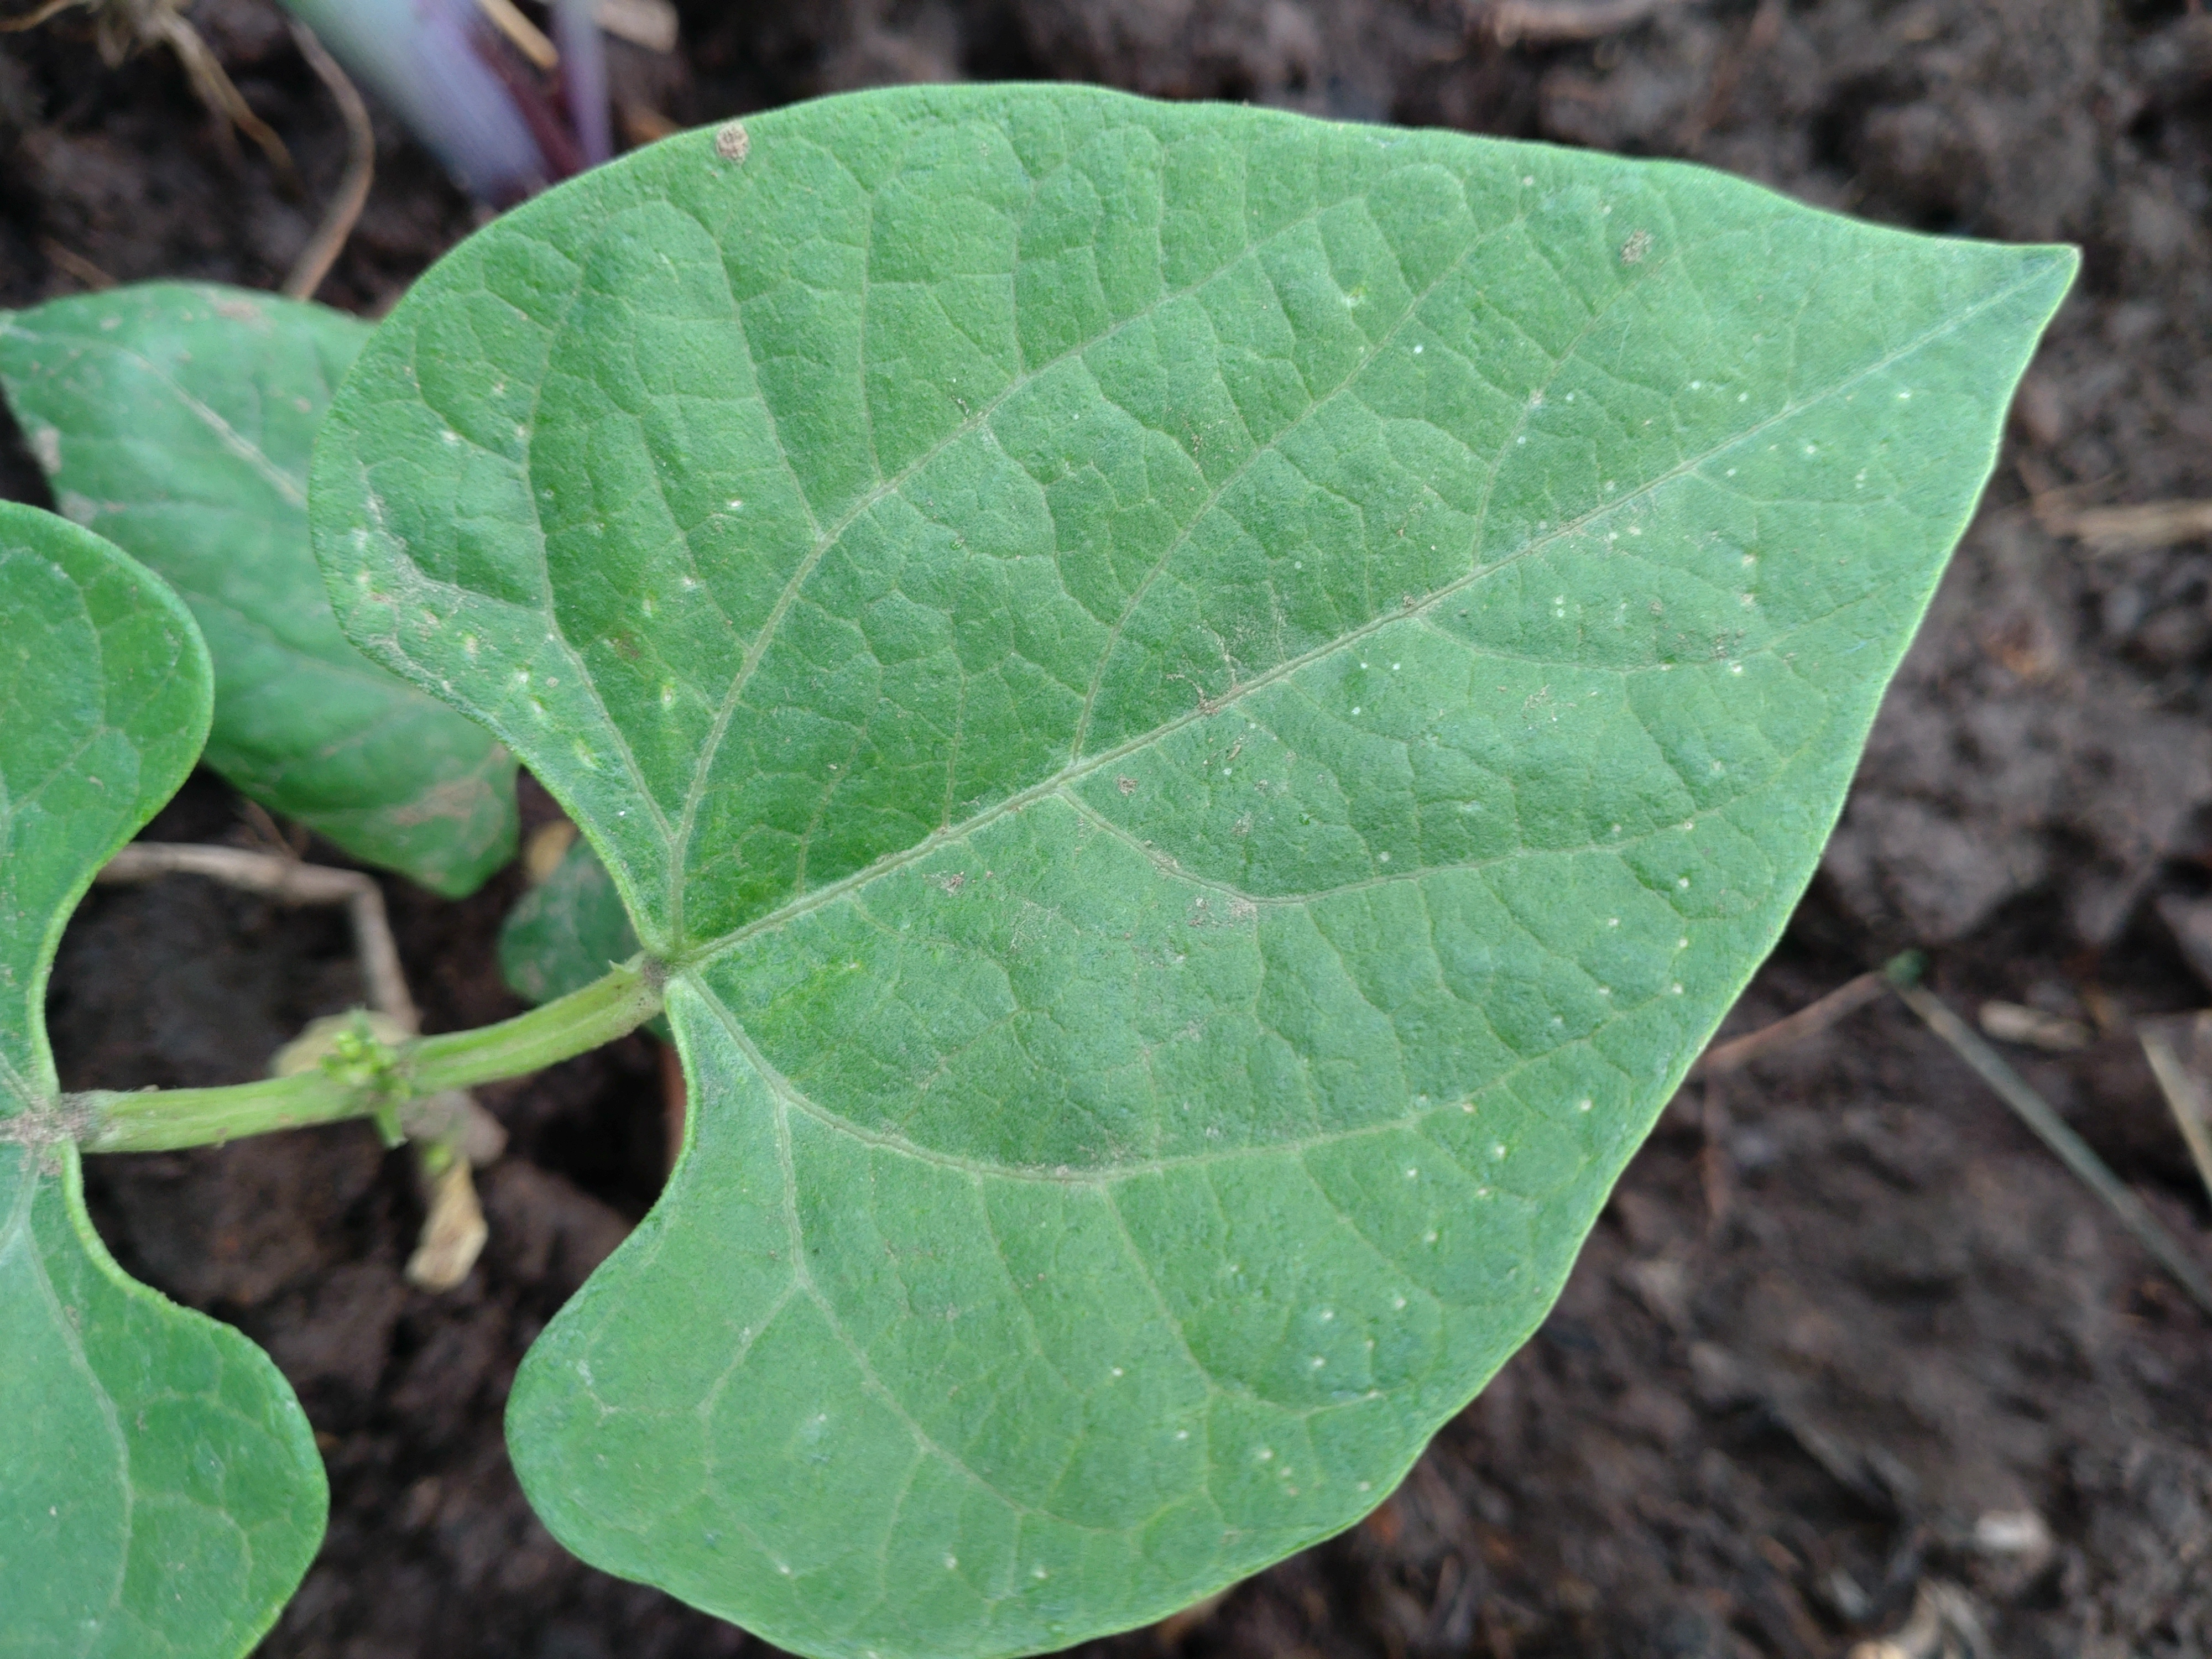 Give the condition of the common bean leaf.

healthy
